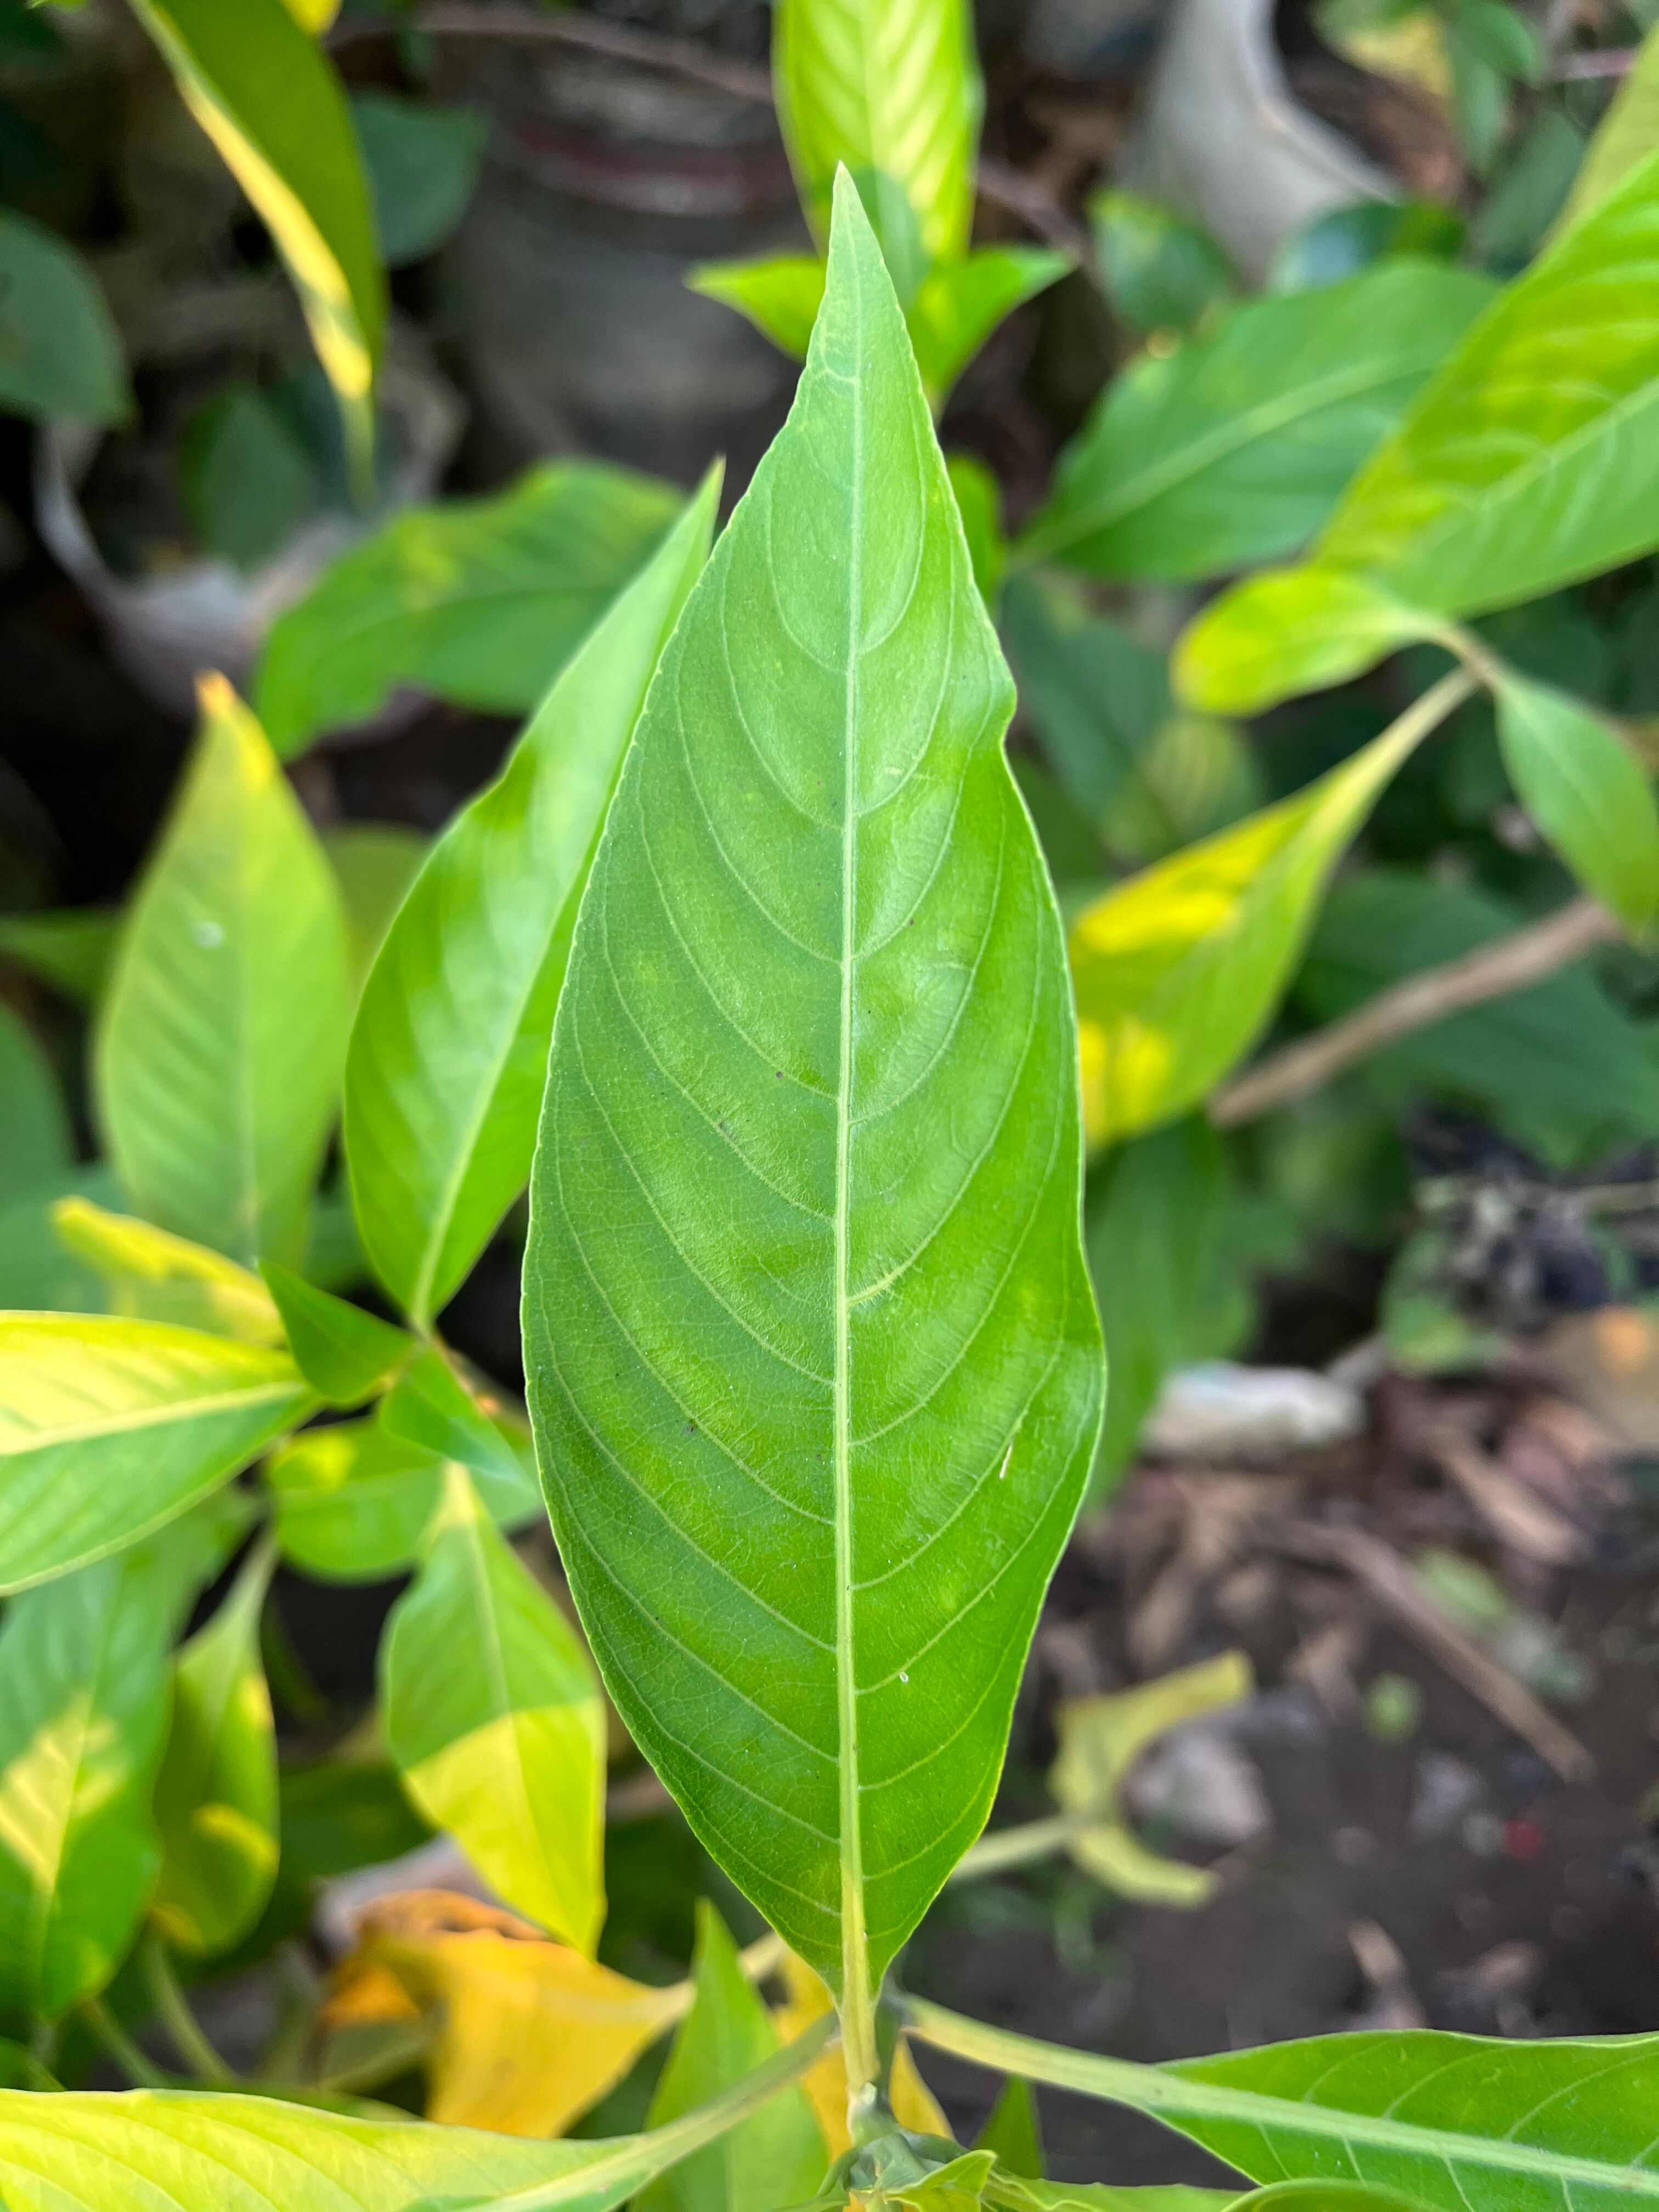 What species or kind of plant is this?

vasaka
